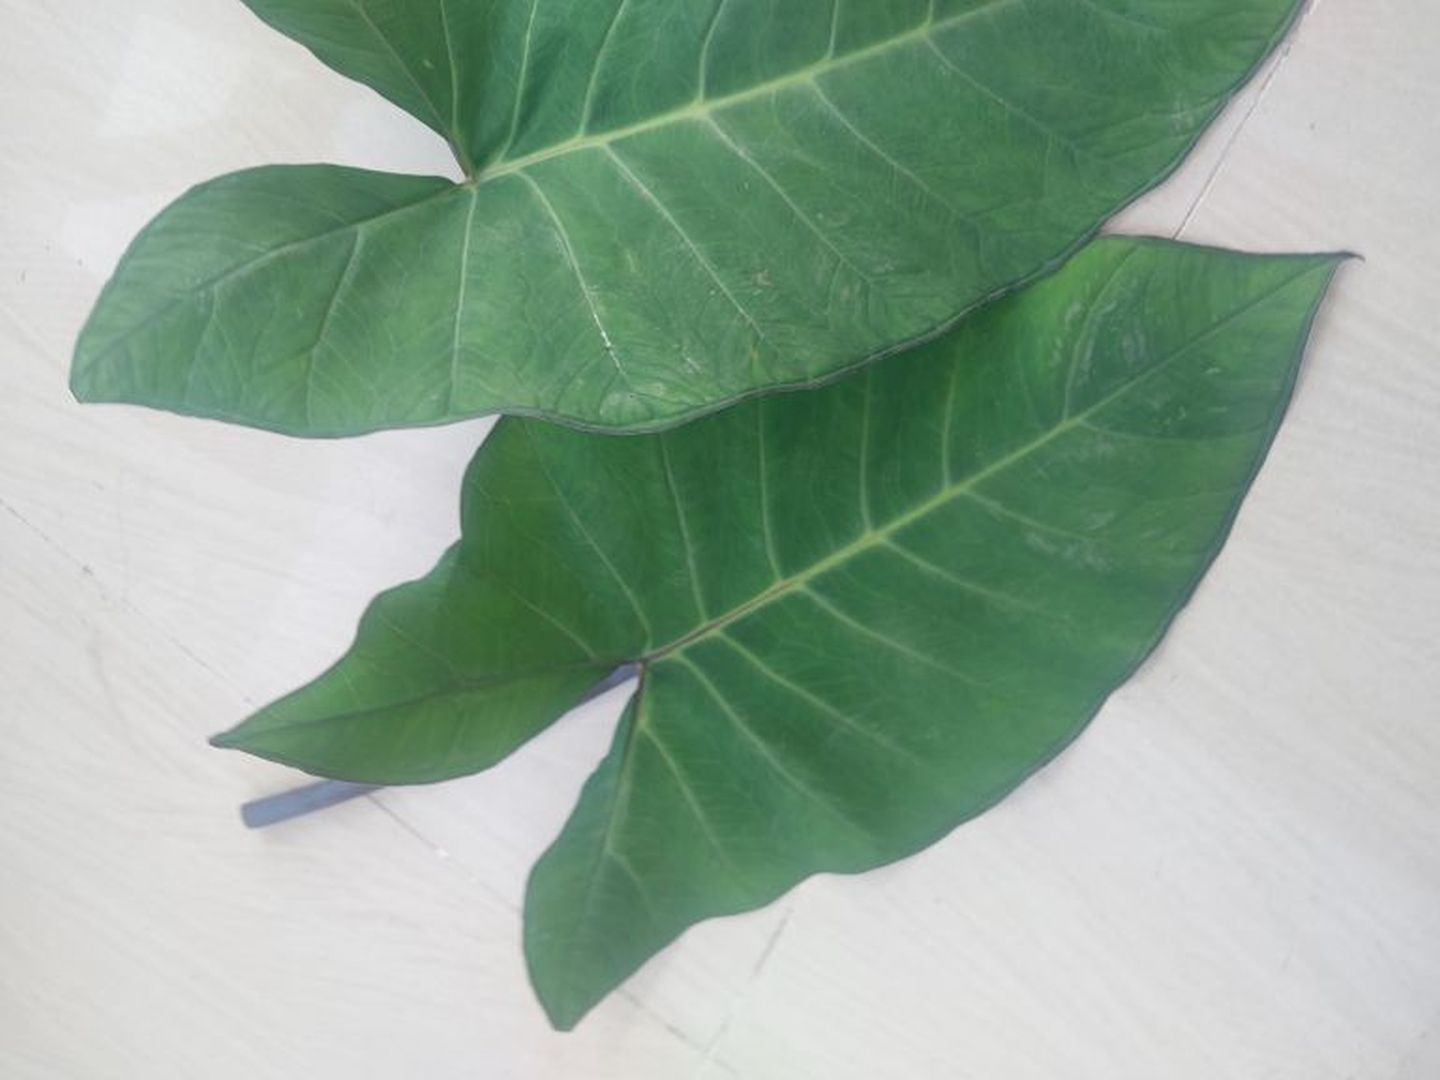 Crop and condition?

taro, healthy
